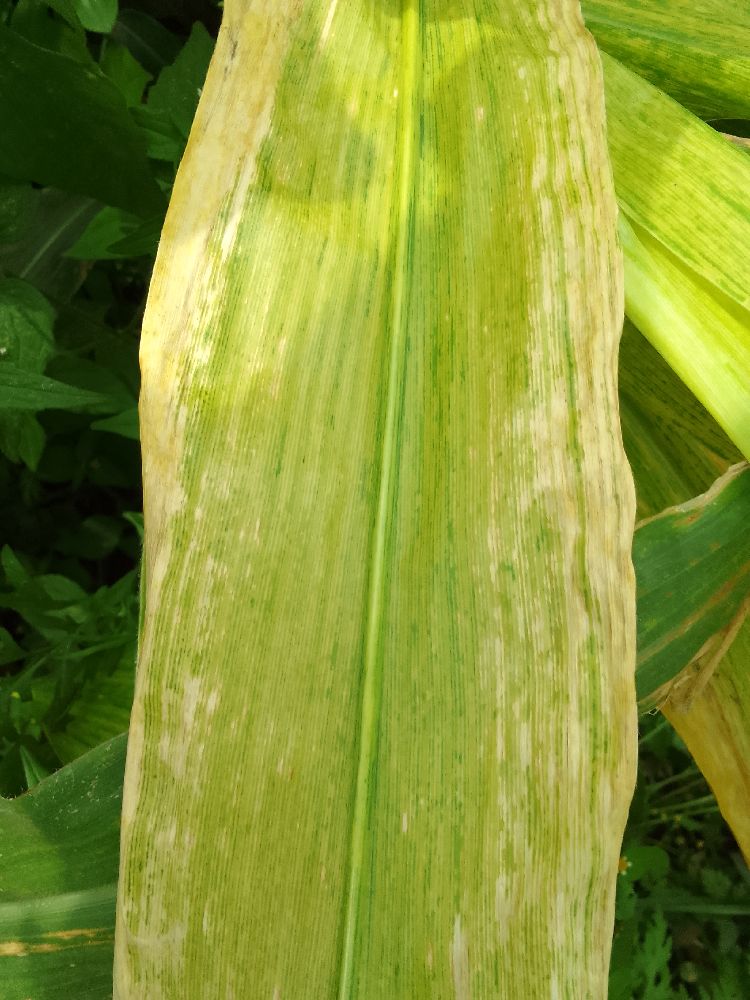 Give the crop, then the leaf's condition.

maize, maize lethal necrosis
